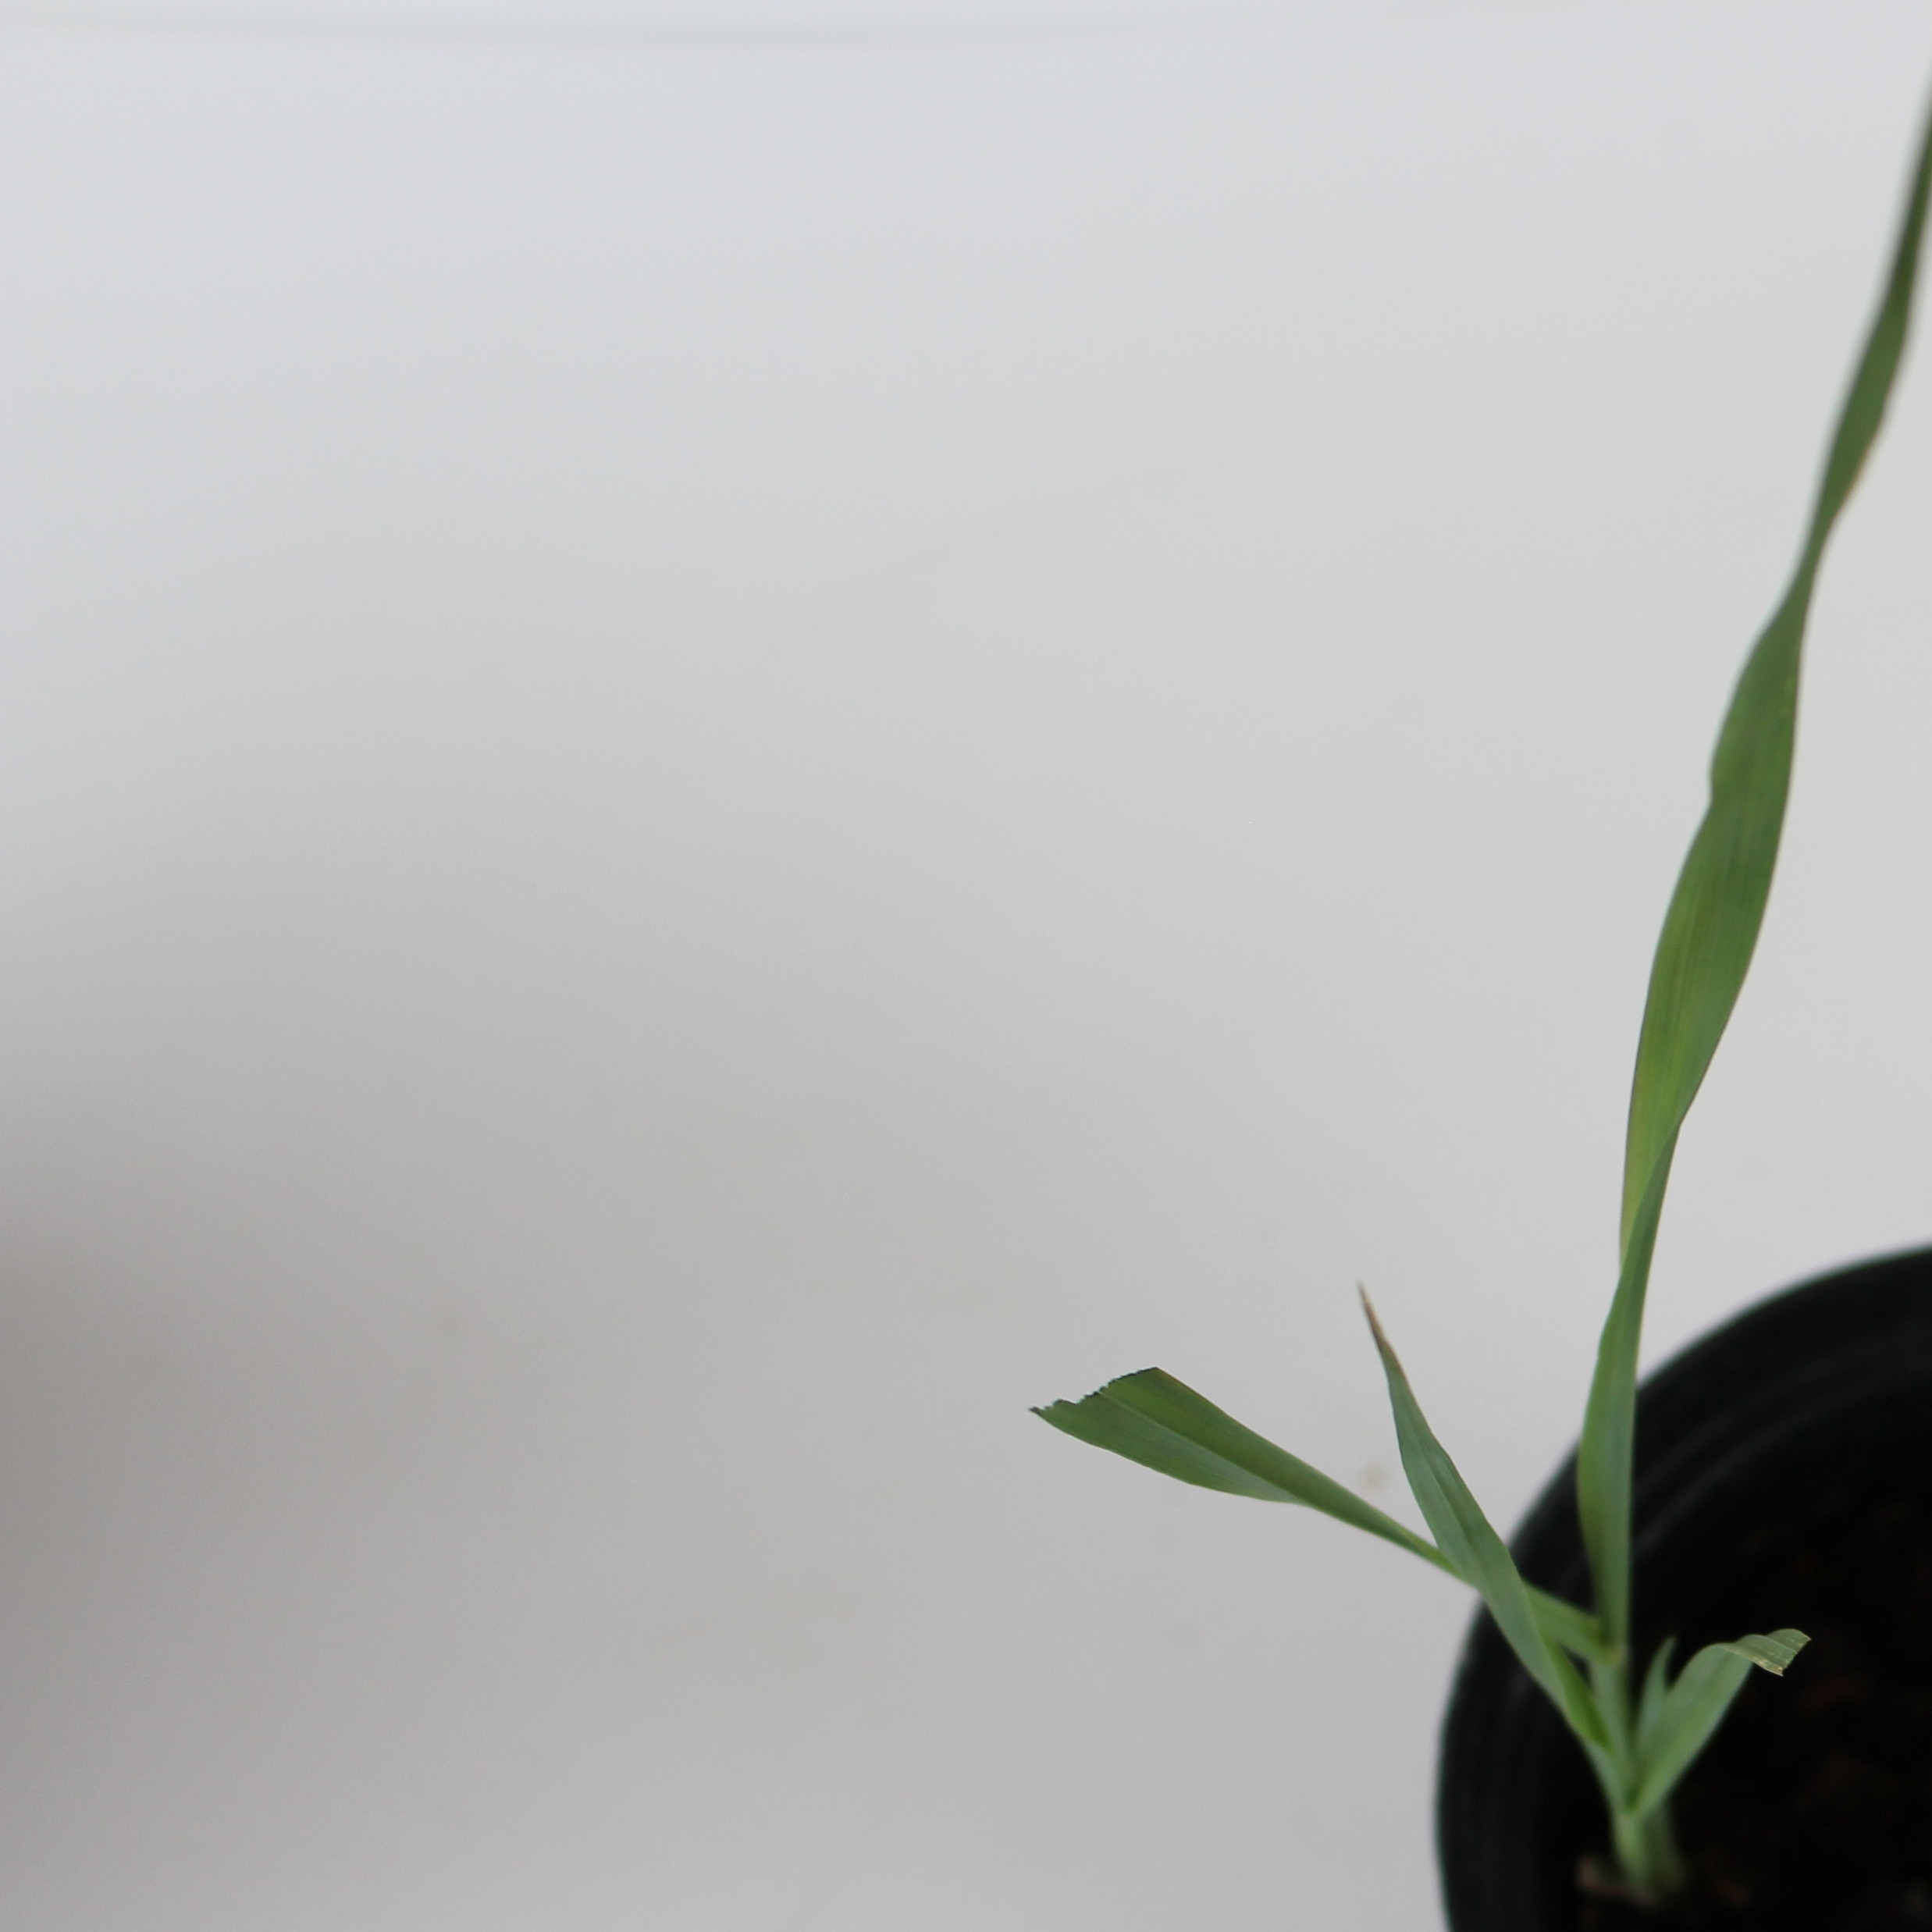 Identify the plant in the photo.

Avena sterilis
